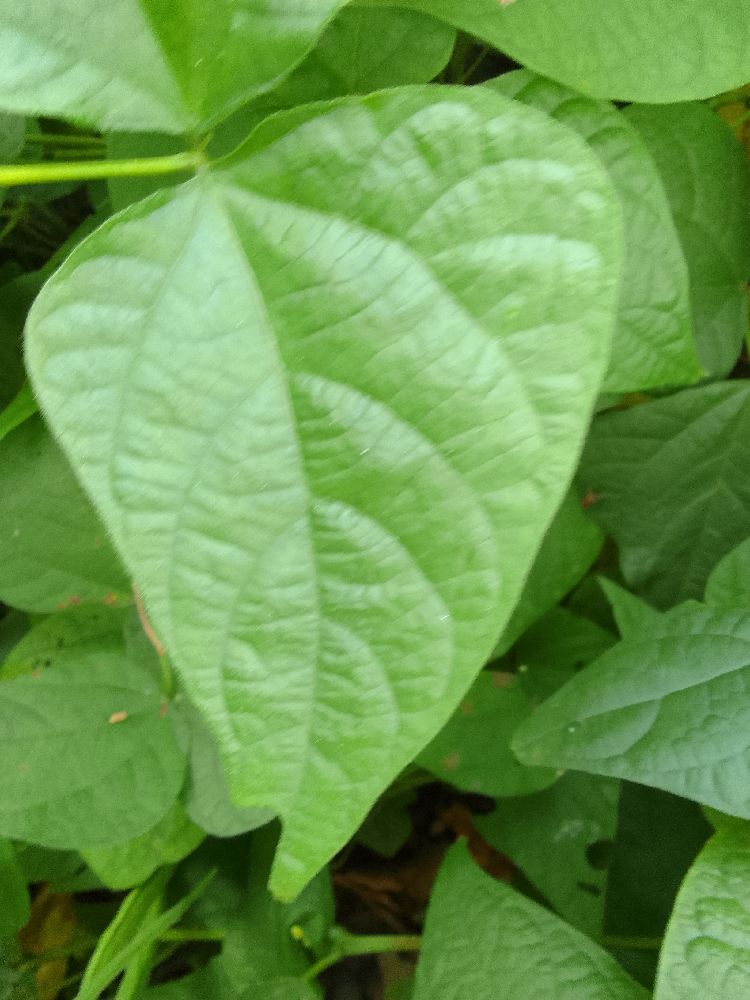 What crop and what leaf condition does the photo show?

common bean, healthy
